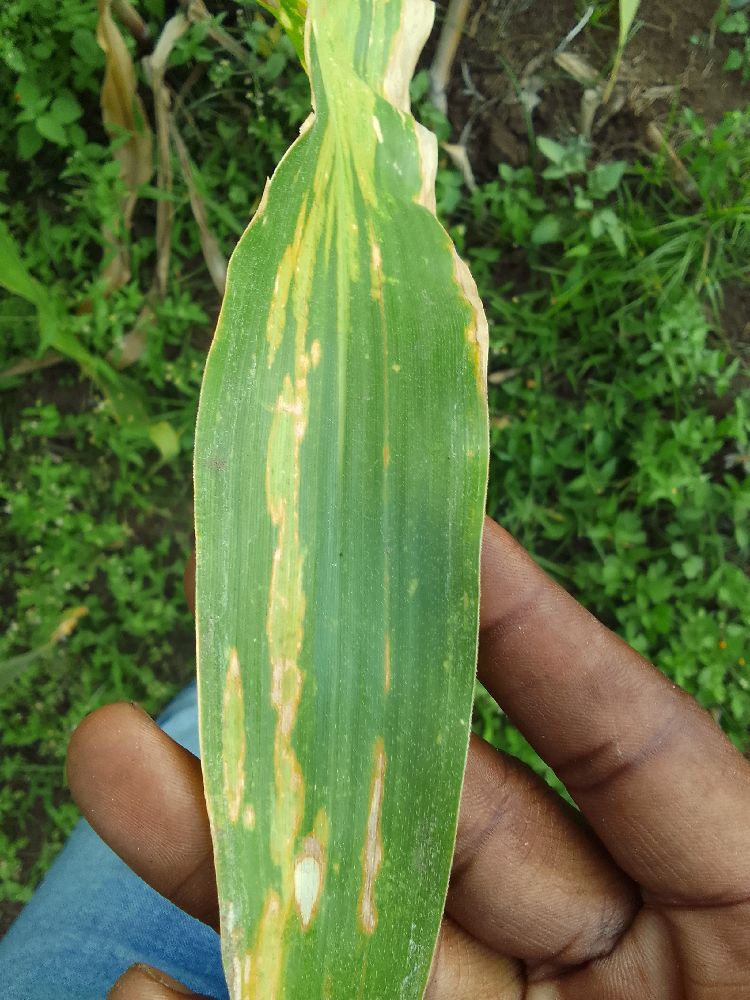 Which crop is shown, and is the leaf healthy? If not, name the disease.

maize, maize lethal necrosis
